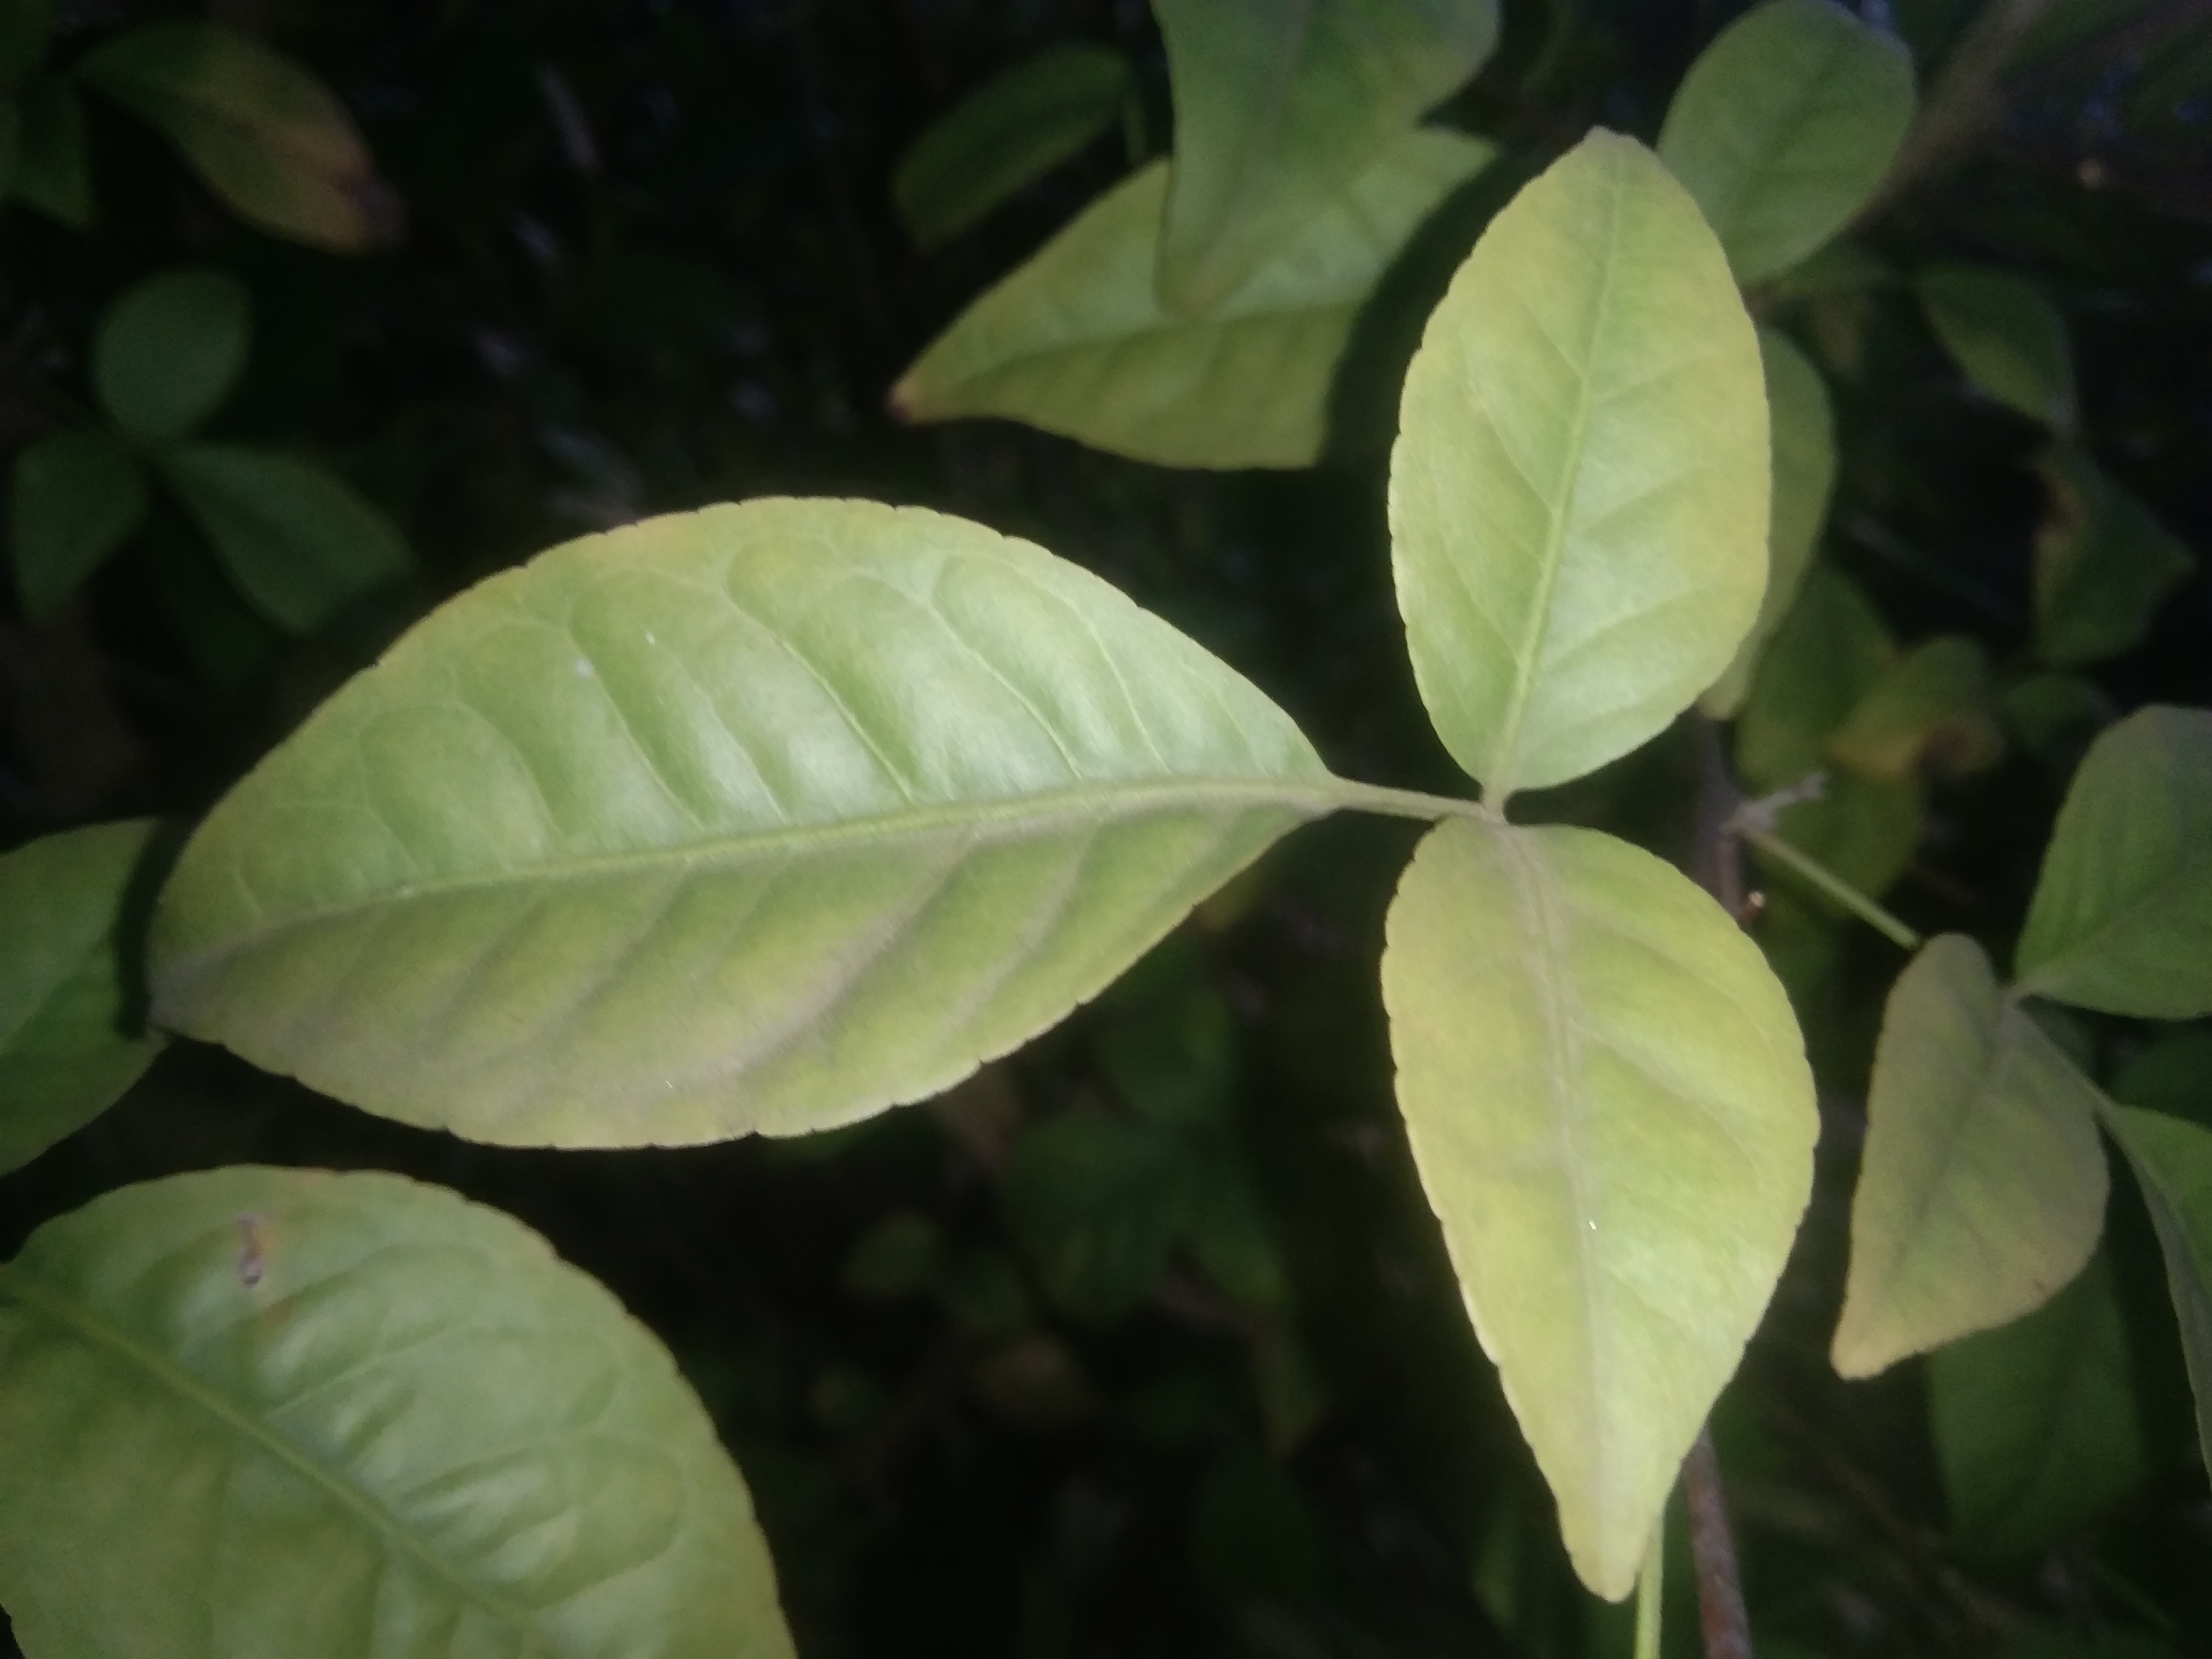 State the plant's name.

wood apple
